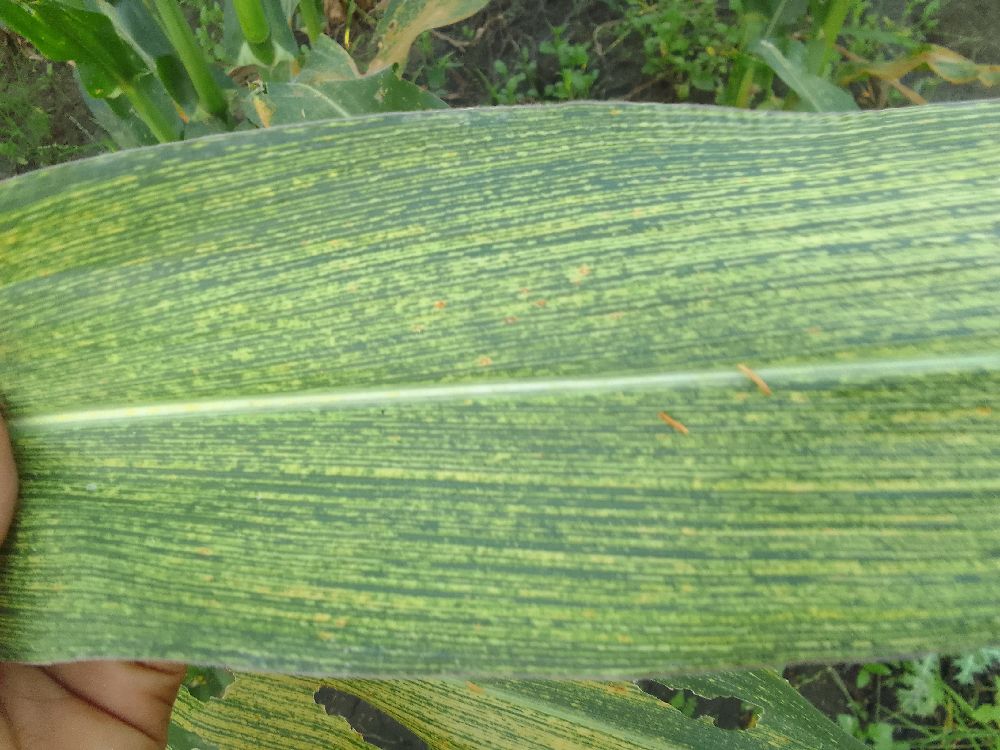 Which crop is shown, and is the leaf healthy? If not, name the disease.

maize, maize streak virus
